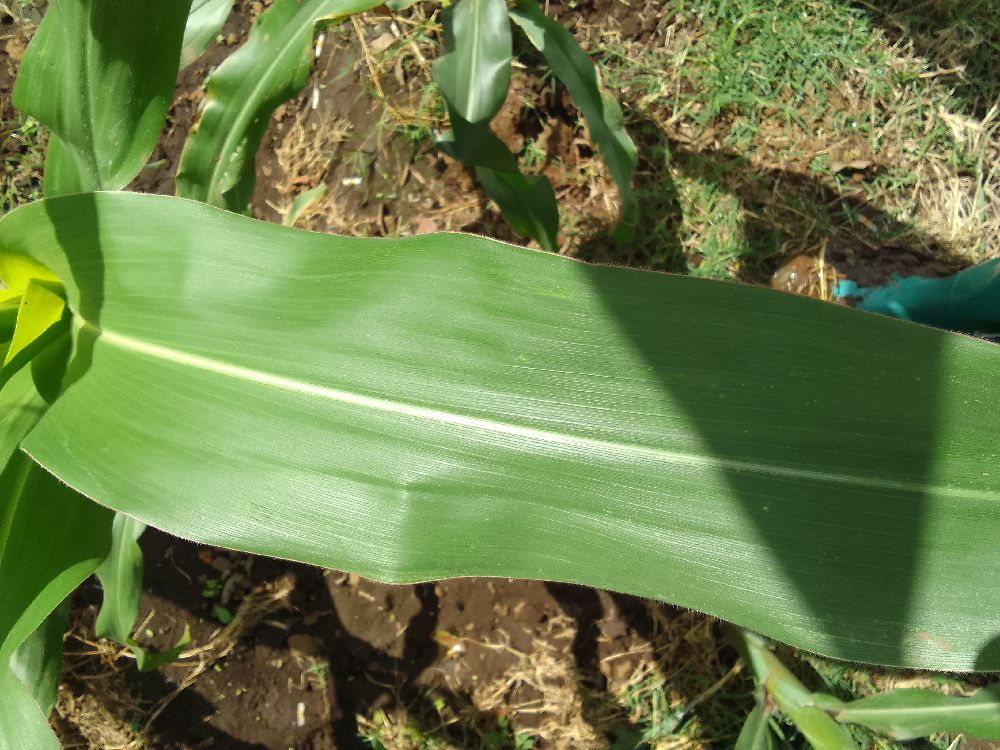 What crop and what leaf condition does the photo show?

maize, healthy
